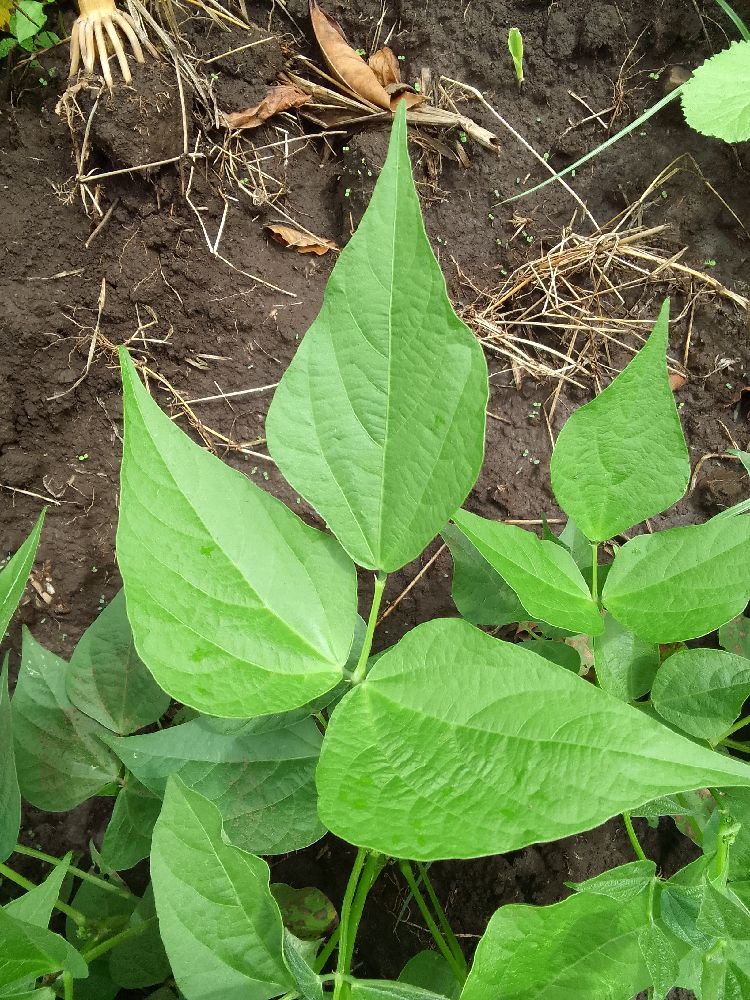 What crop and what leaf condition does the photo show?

common bean, healthy
